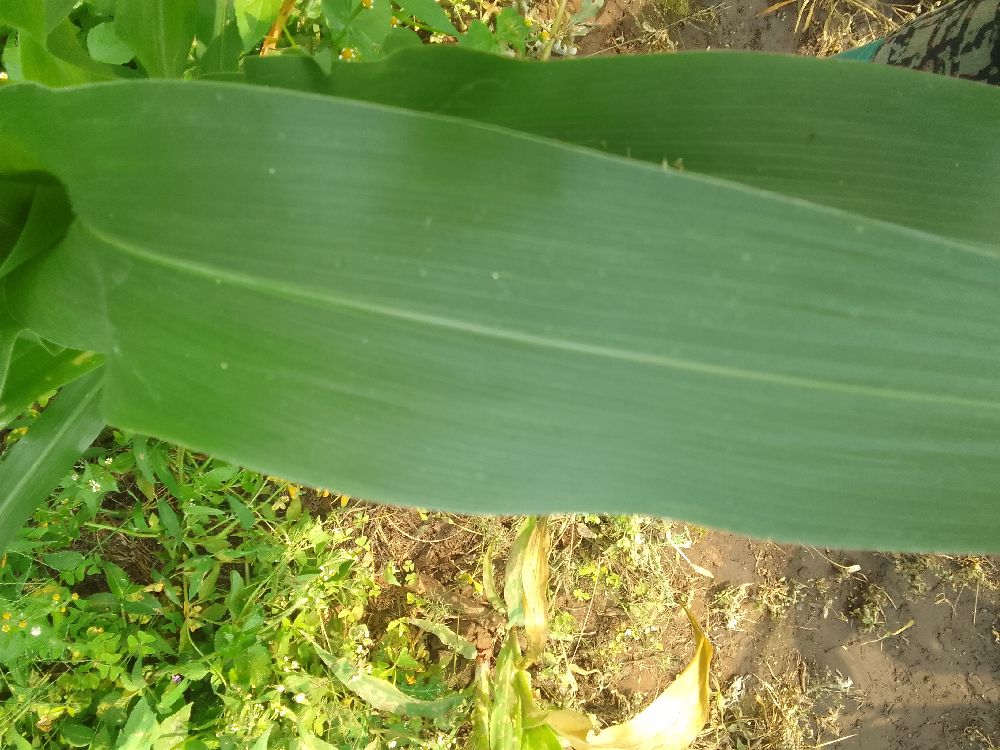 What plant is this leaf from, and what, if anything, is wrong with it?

maize, healthy
